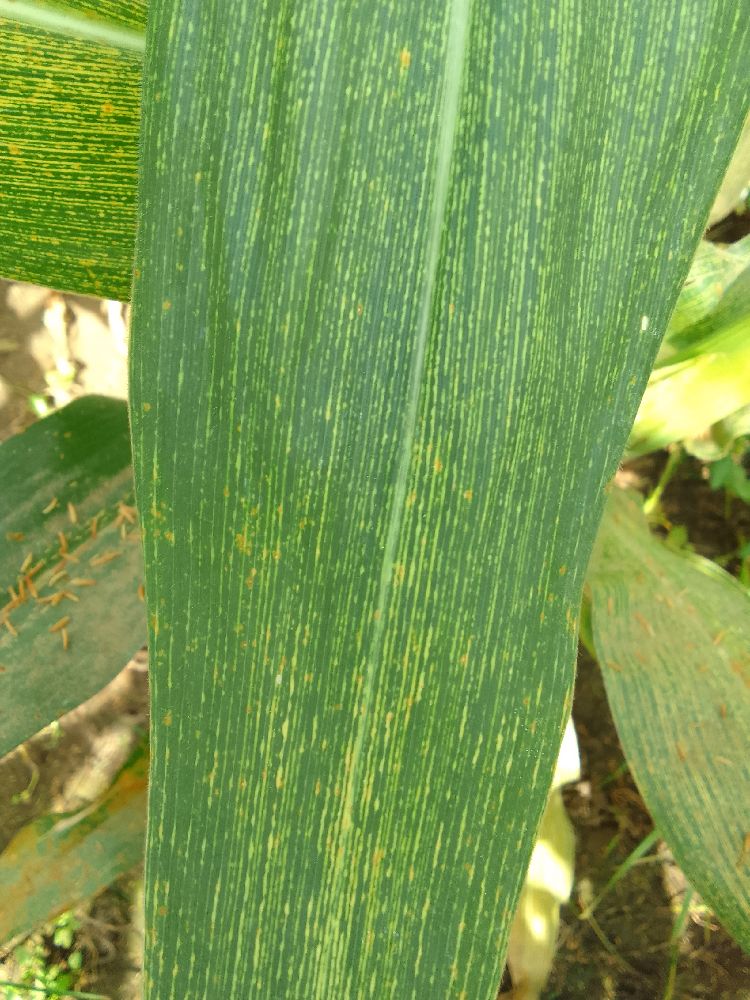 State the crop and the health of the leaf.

maize, maize streak virus
